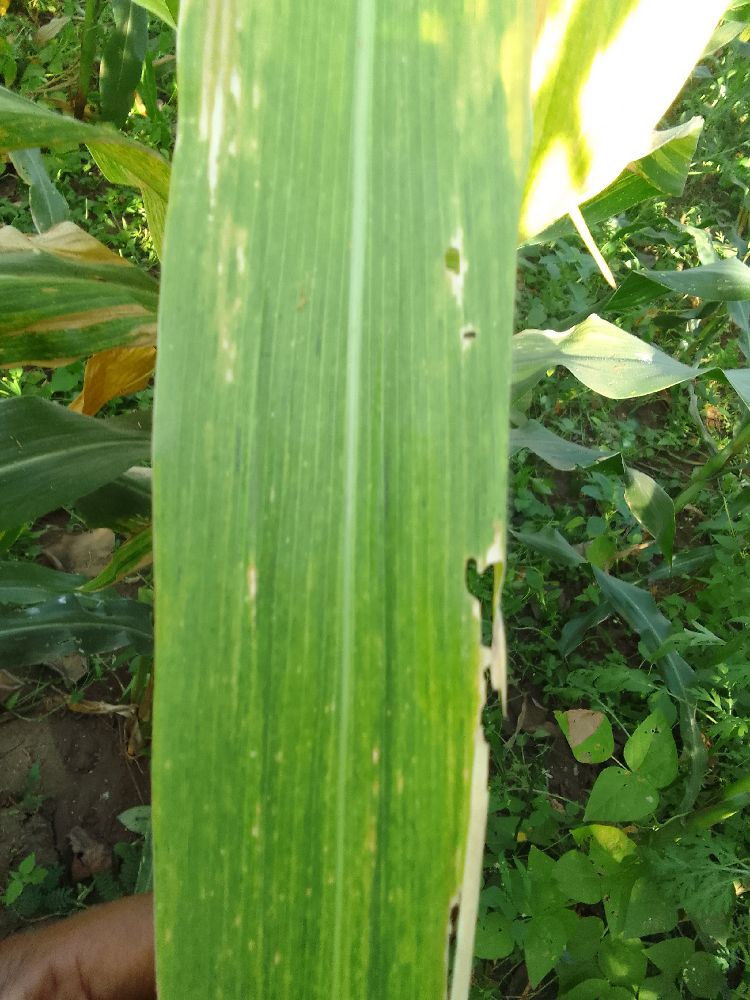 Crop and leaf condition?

maize, maize lethal necrosis
